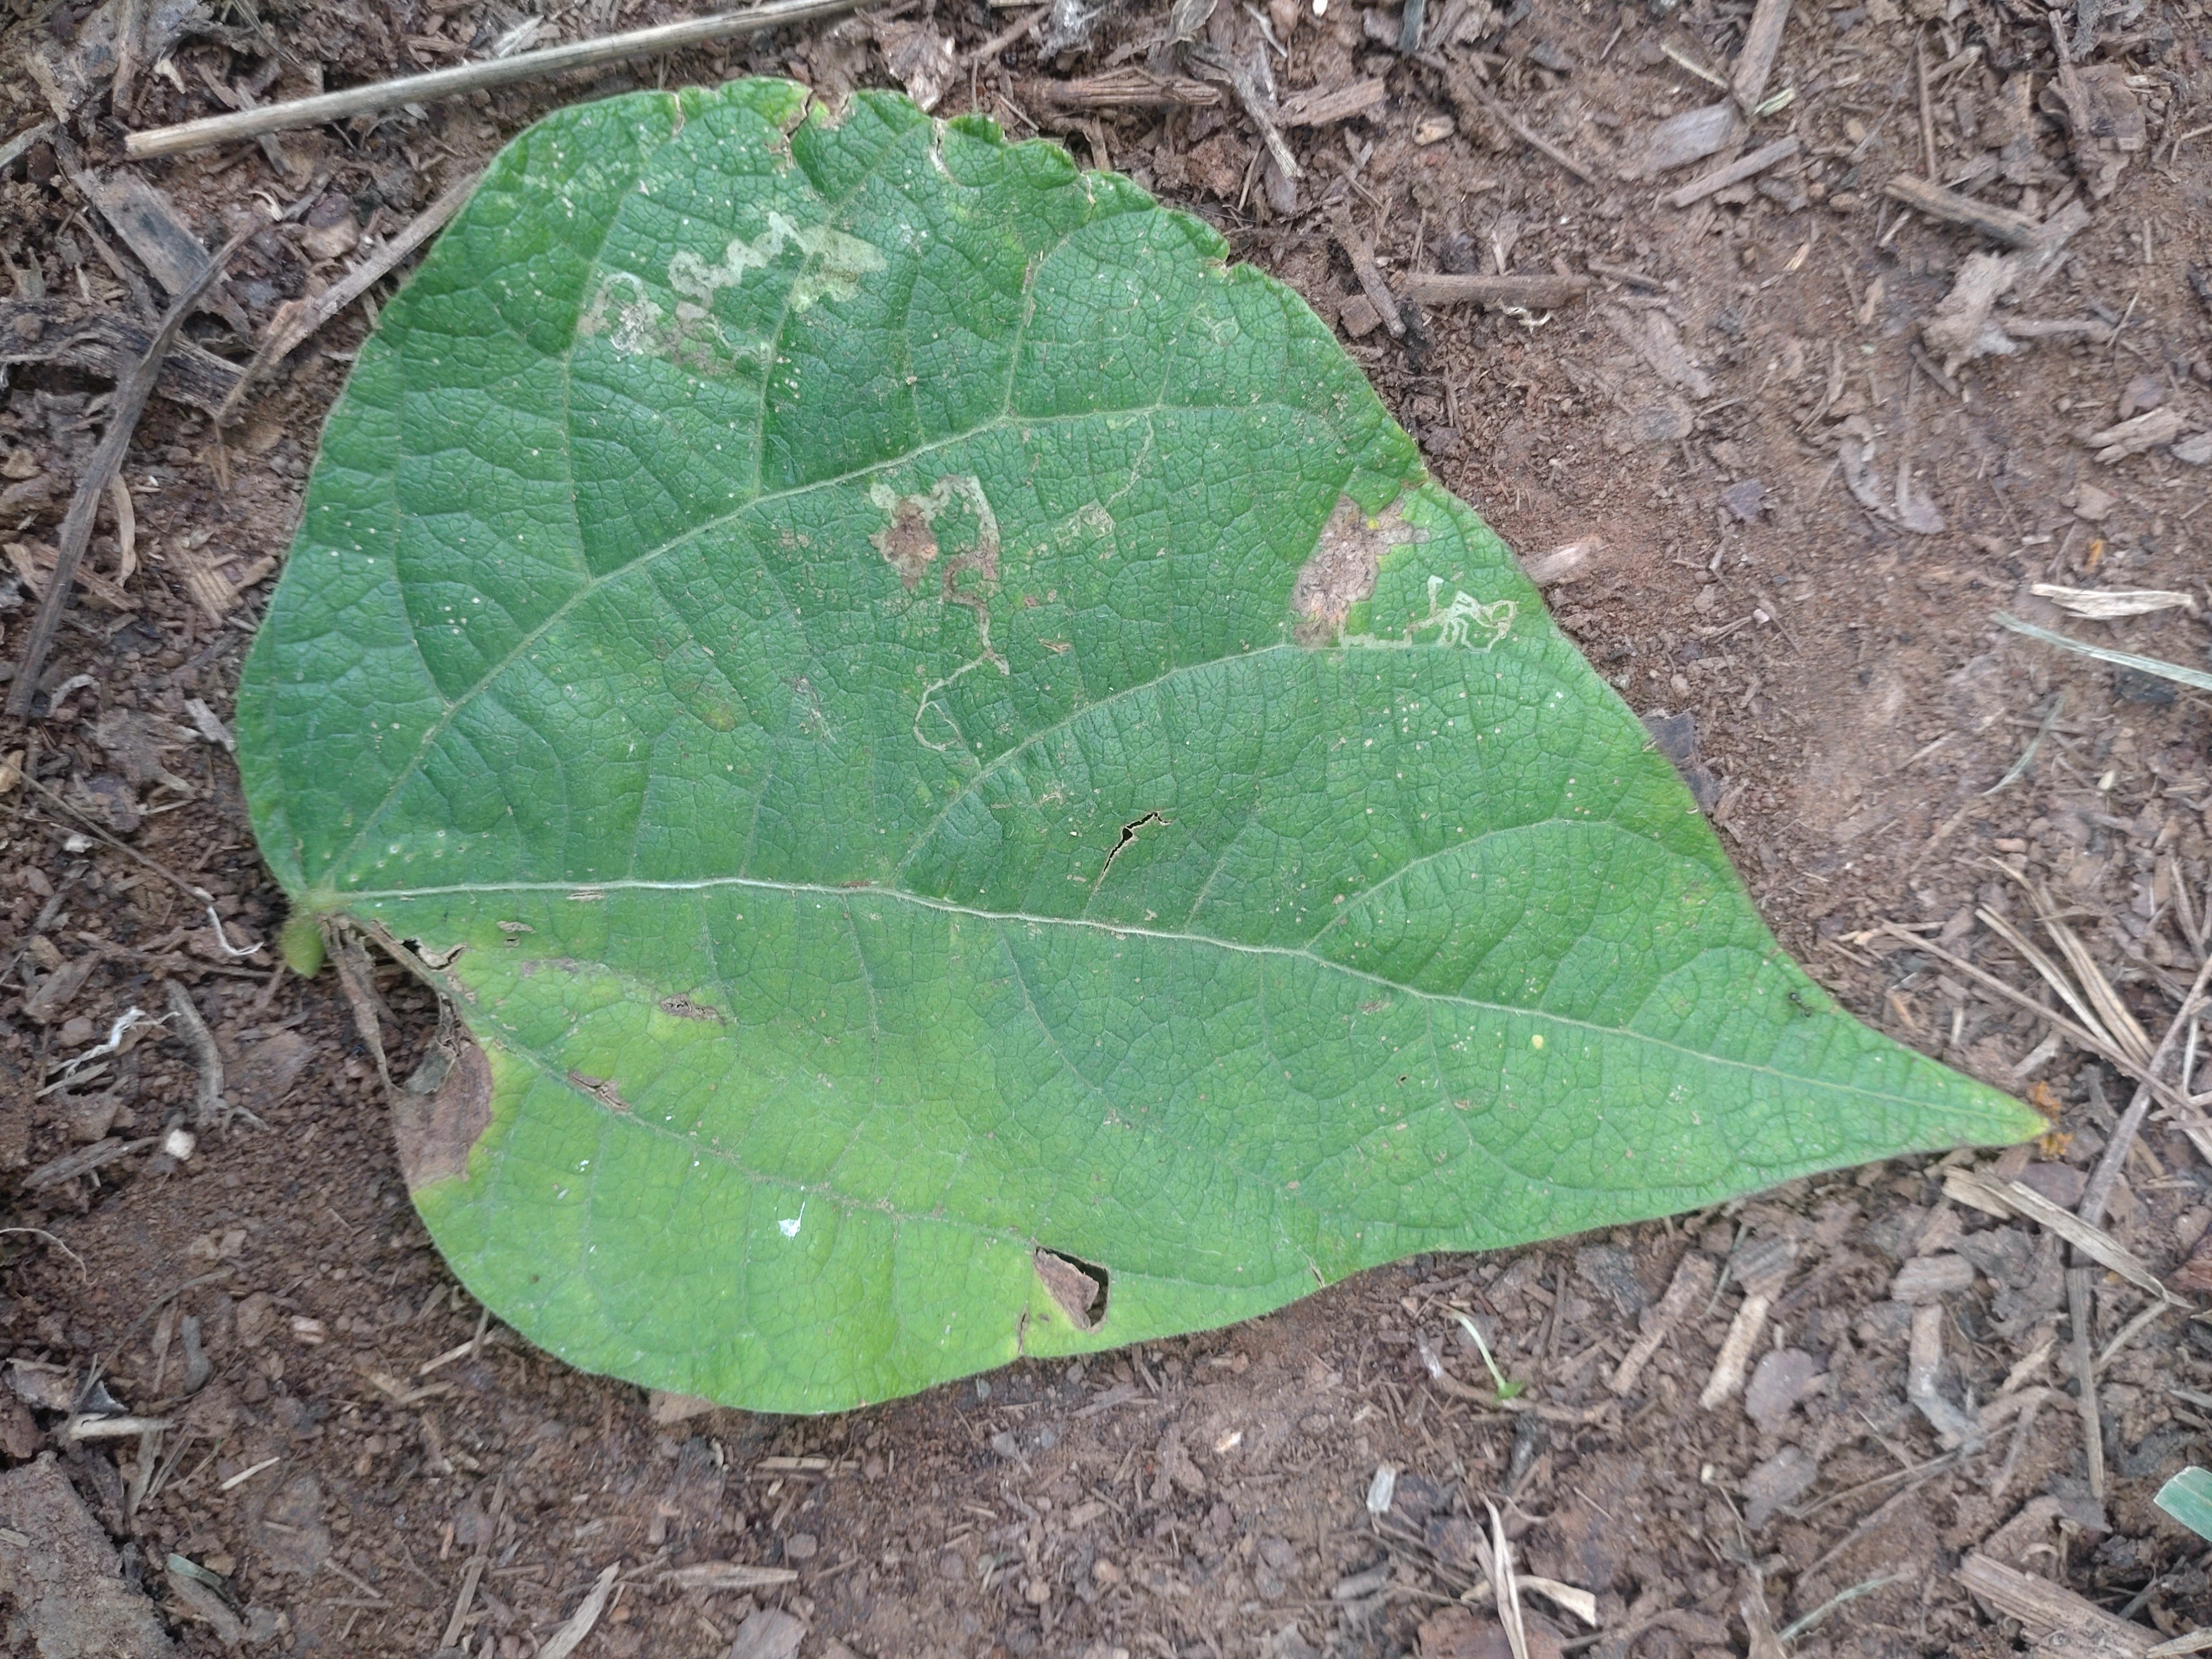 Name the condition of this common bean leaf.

anthracnose
